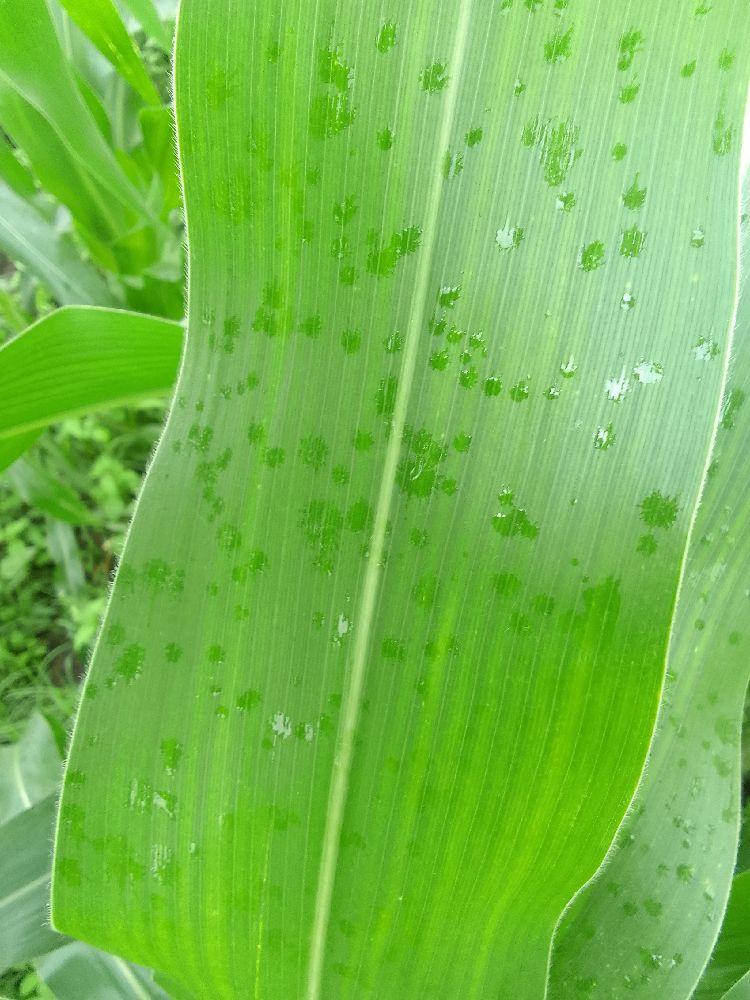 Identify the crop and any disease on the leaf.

maize, healthy
